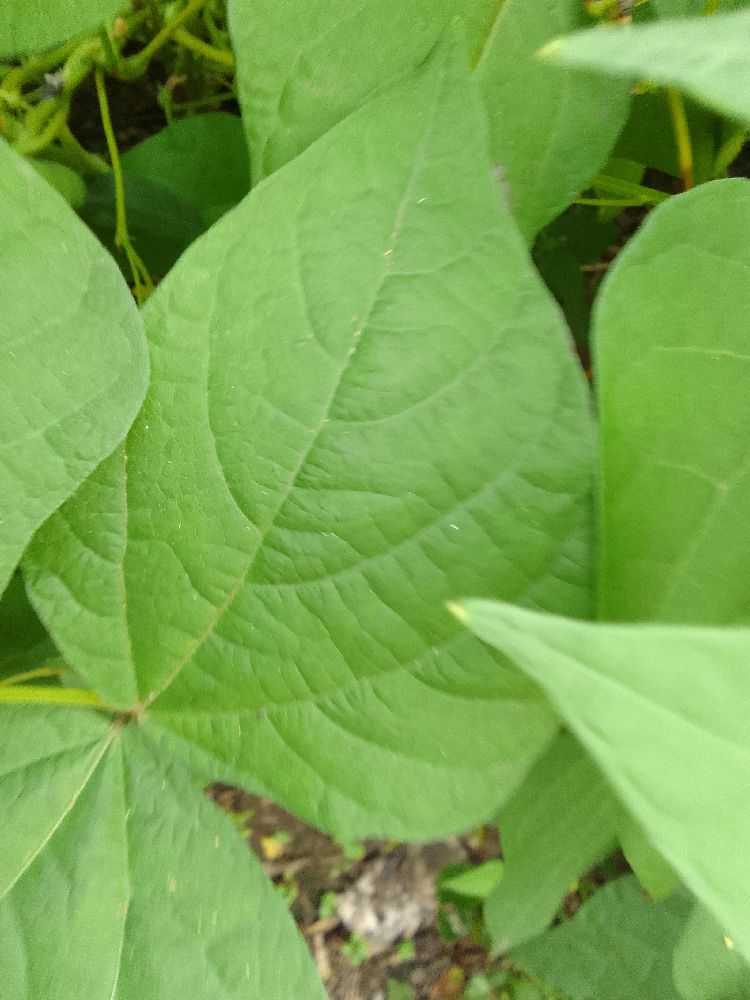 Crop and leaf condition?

common bean, healthy
